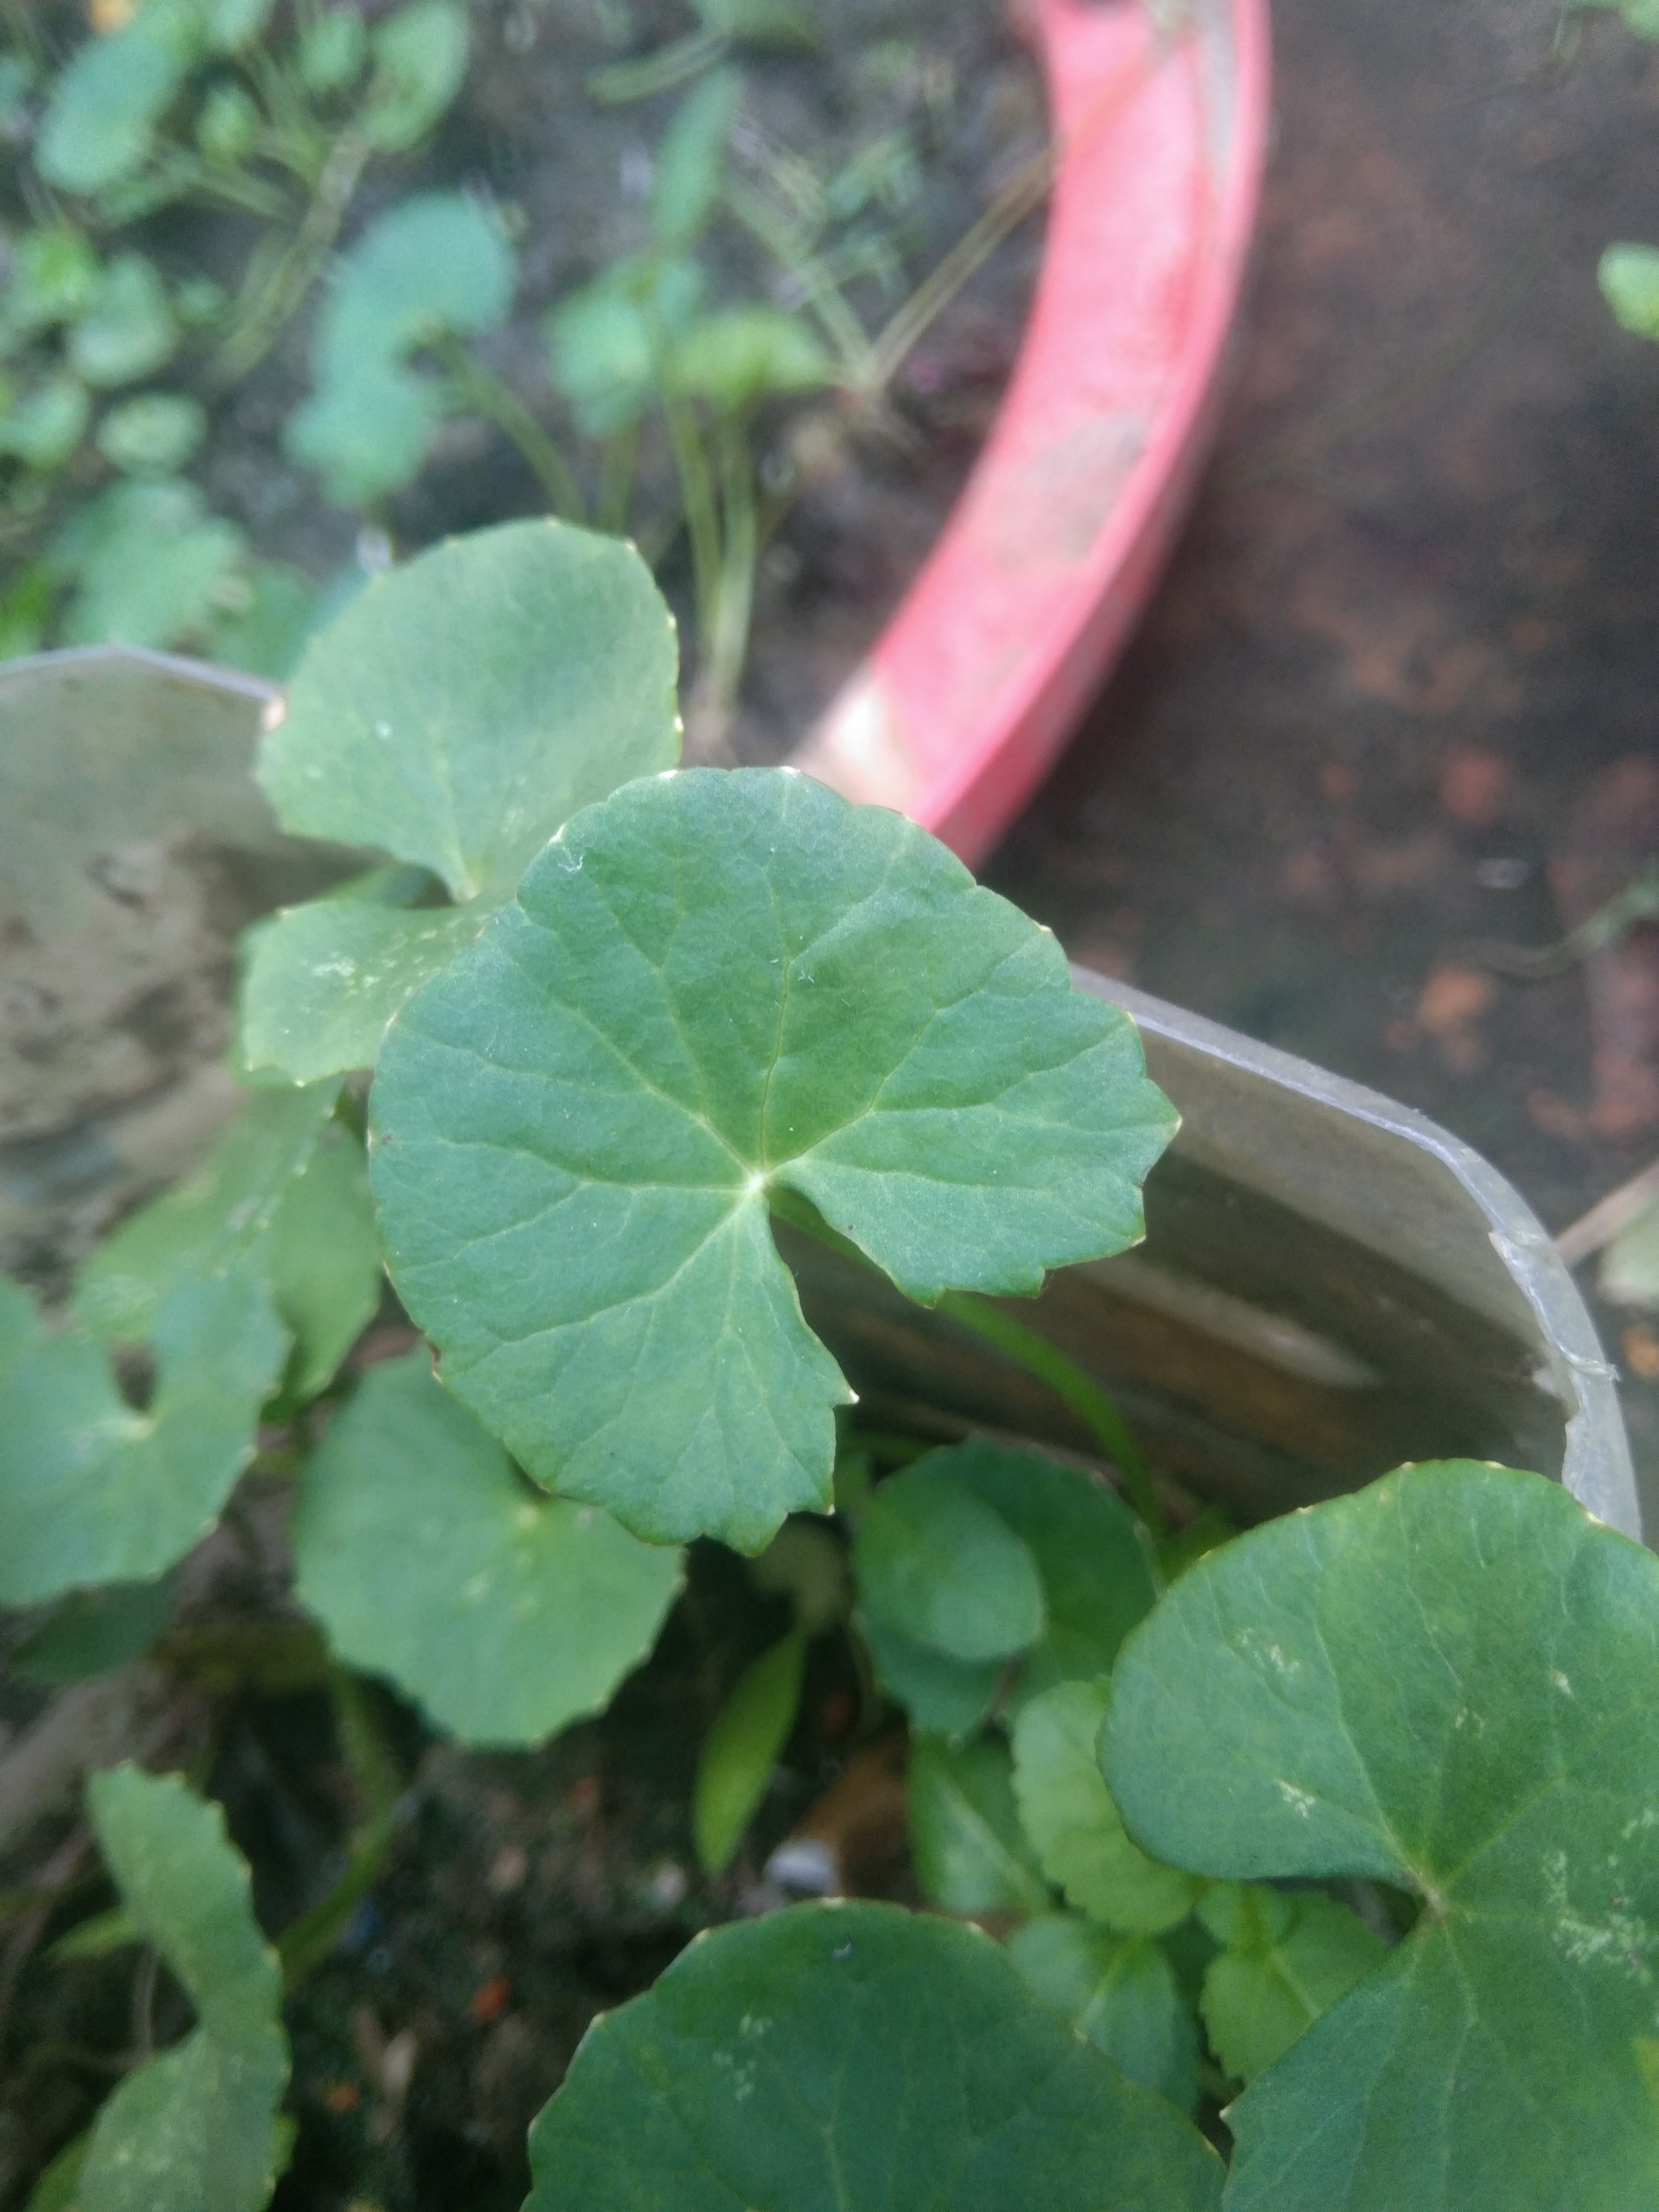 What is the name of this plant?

thankuni
